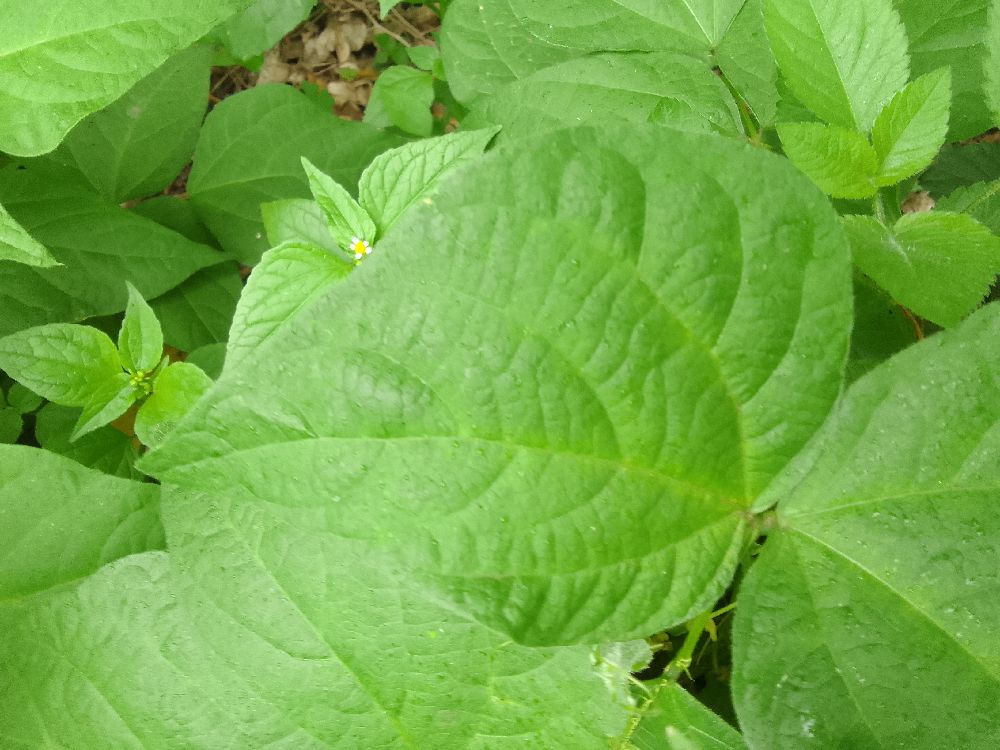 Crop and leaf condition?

common bean, healthy
